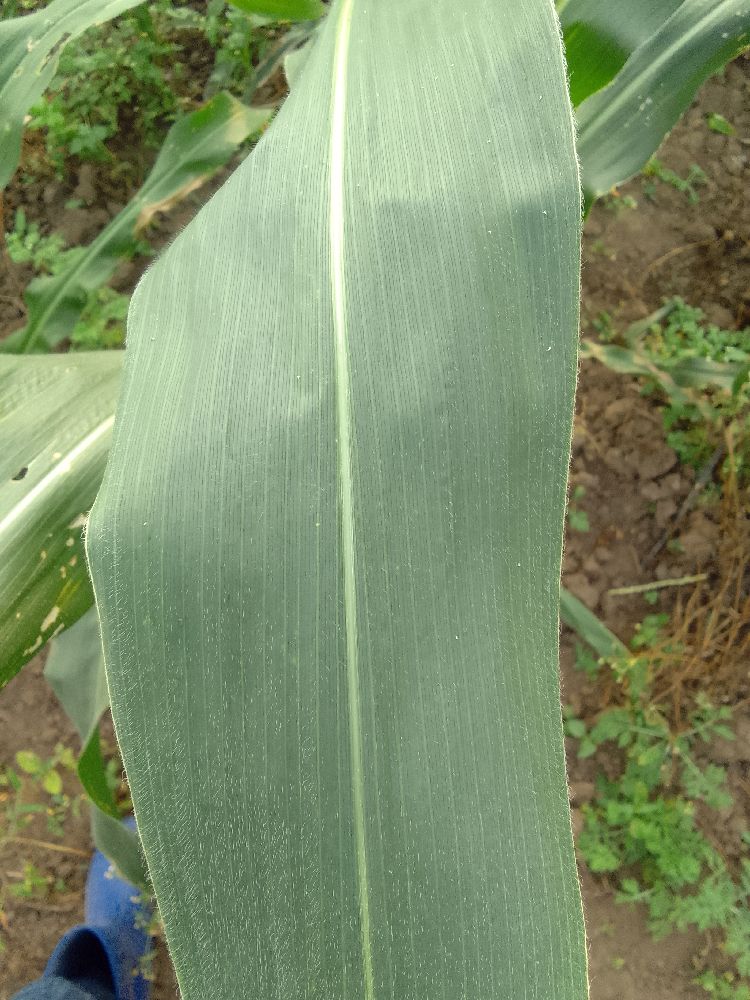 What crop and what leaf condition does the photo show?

maize, healthy
